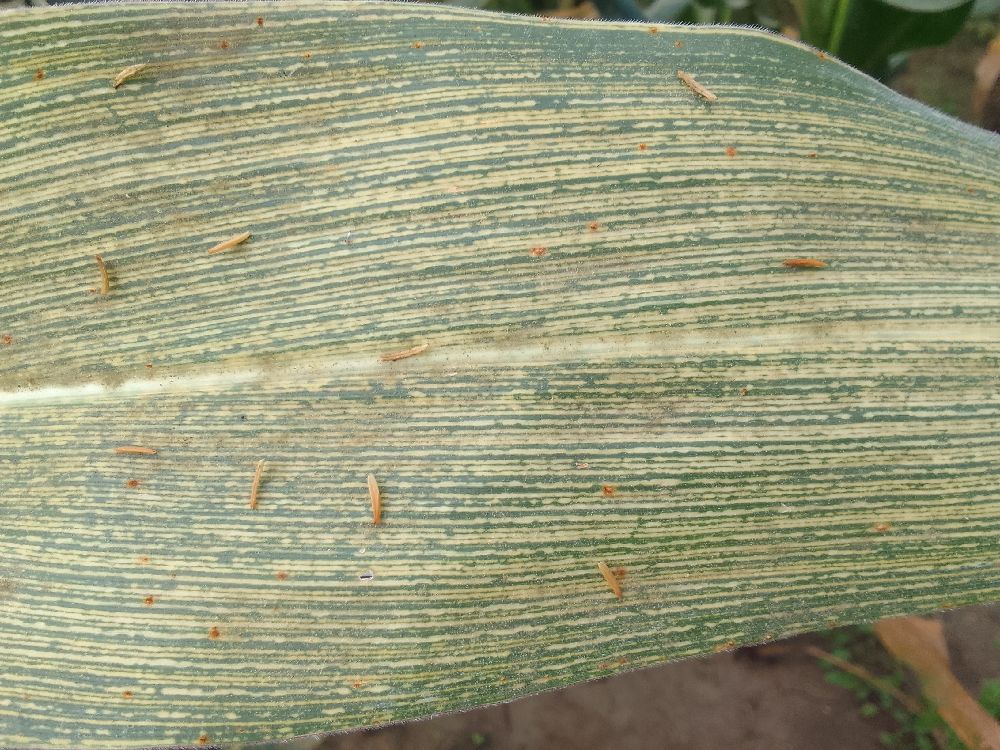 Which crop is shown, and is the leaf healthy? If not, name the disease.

maize, maize streak virus
